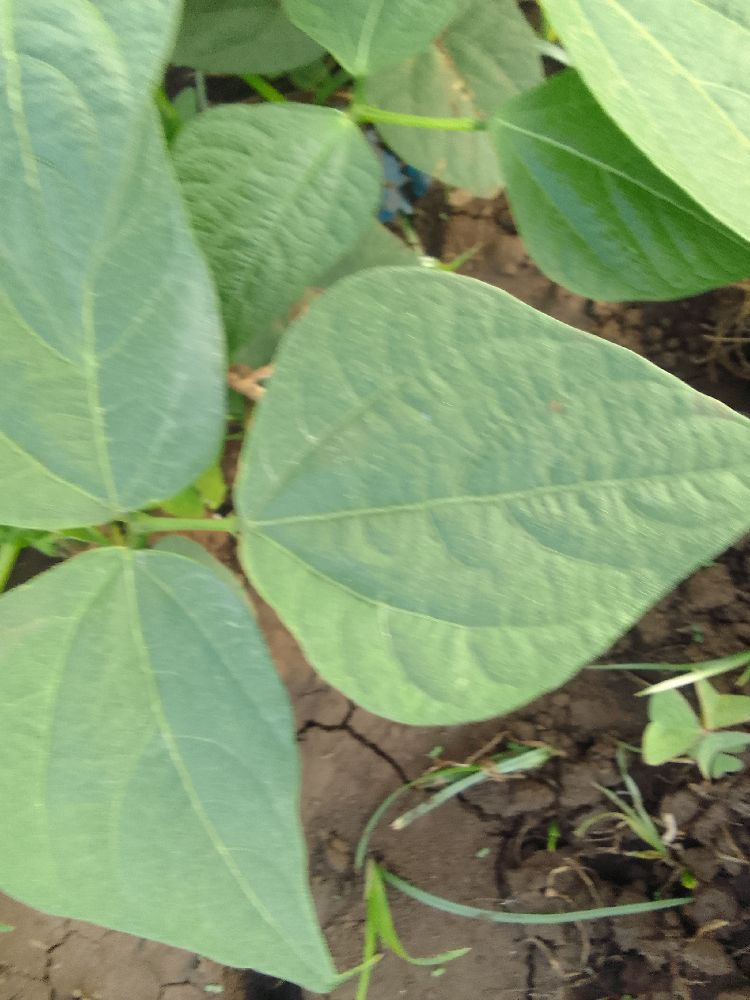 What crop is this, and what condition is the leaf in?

common bean, healthy
